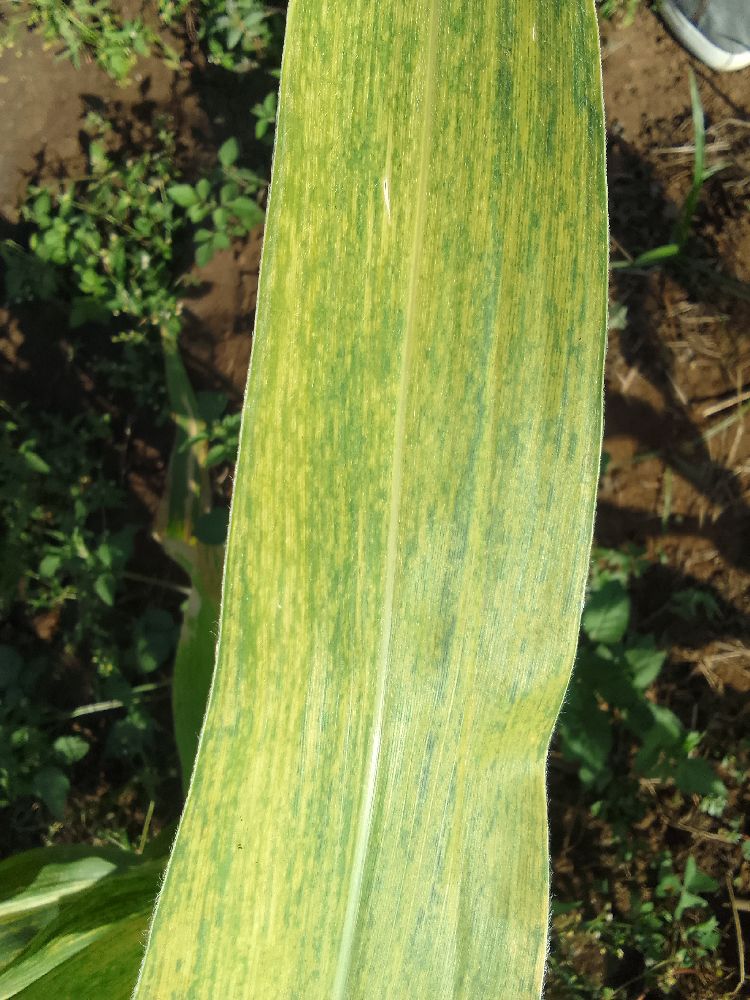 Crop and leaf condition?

maize, maize lethal necrosis
